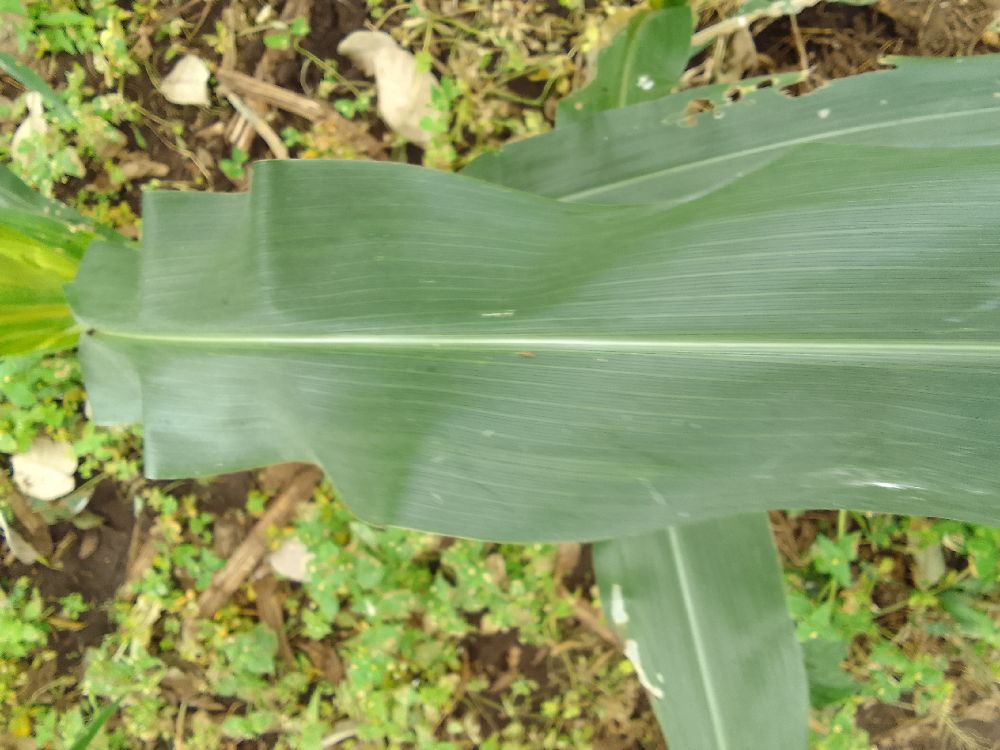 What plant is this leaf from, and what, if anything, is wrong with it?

maize, healthy
